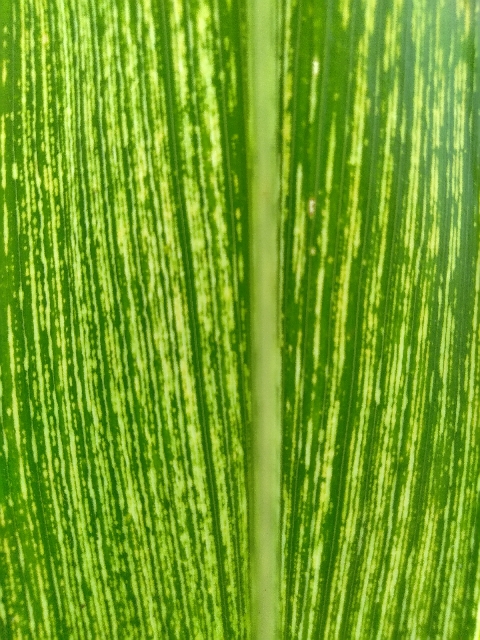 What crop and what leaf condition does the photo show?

maize, maize streak virus
